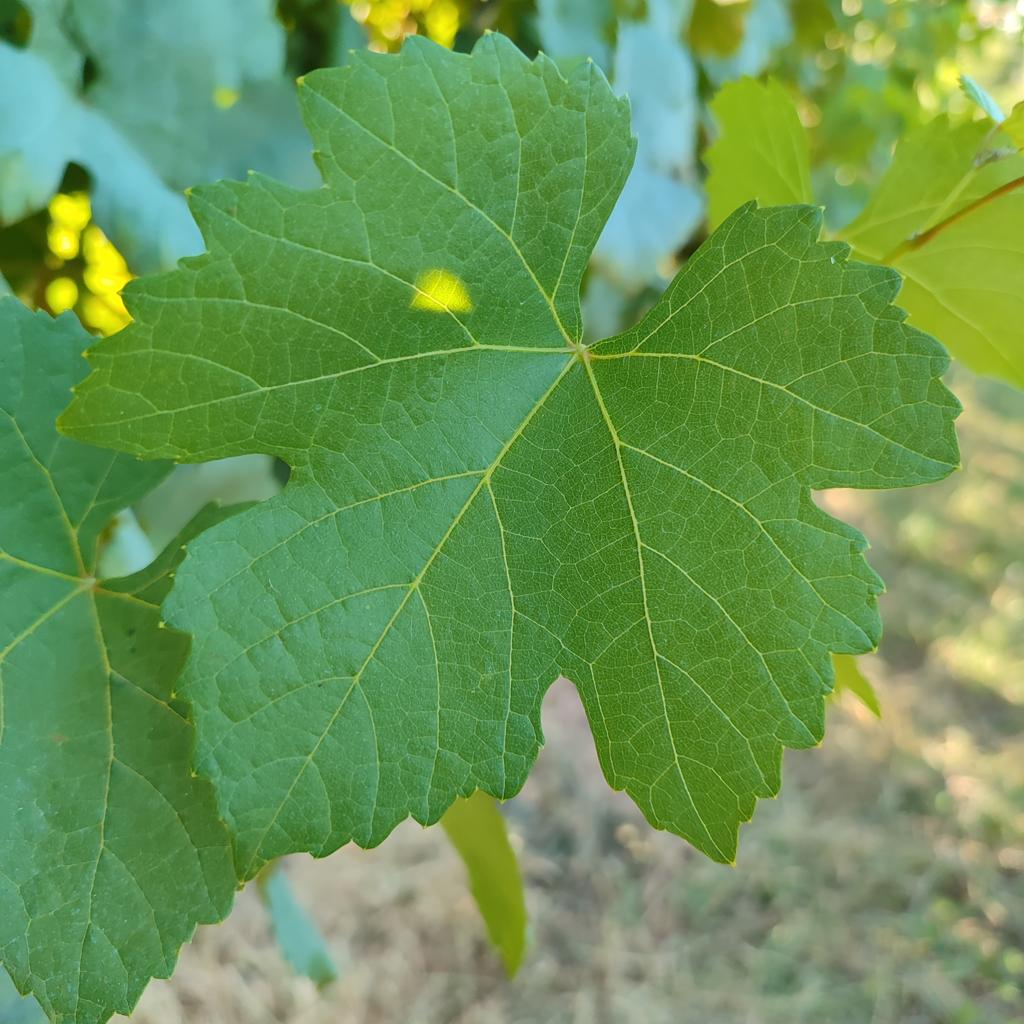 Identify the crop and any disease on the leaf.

grapevine, healthy
